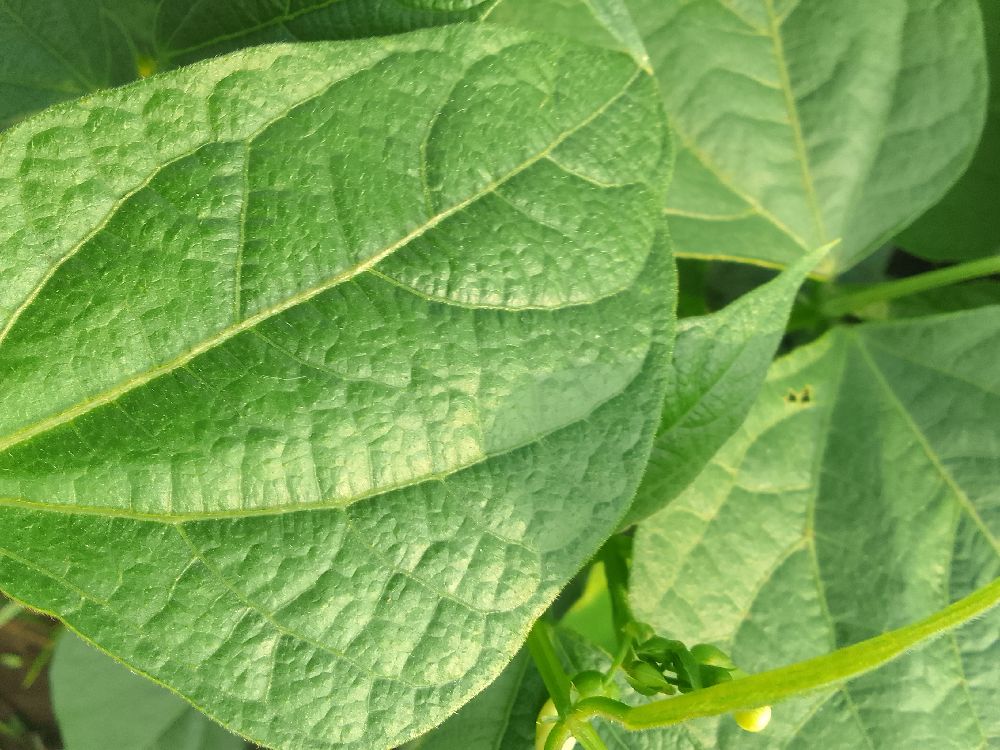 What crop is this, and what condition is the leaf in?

common bean, healthy
